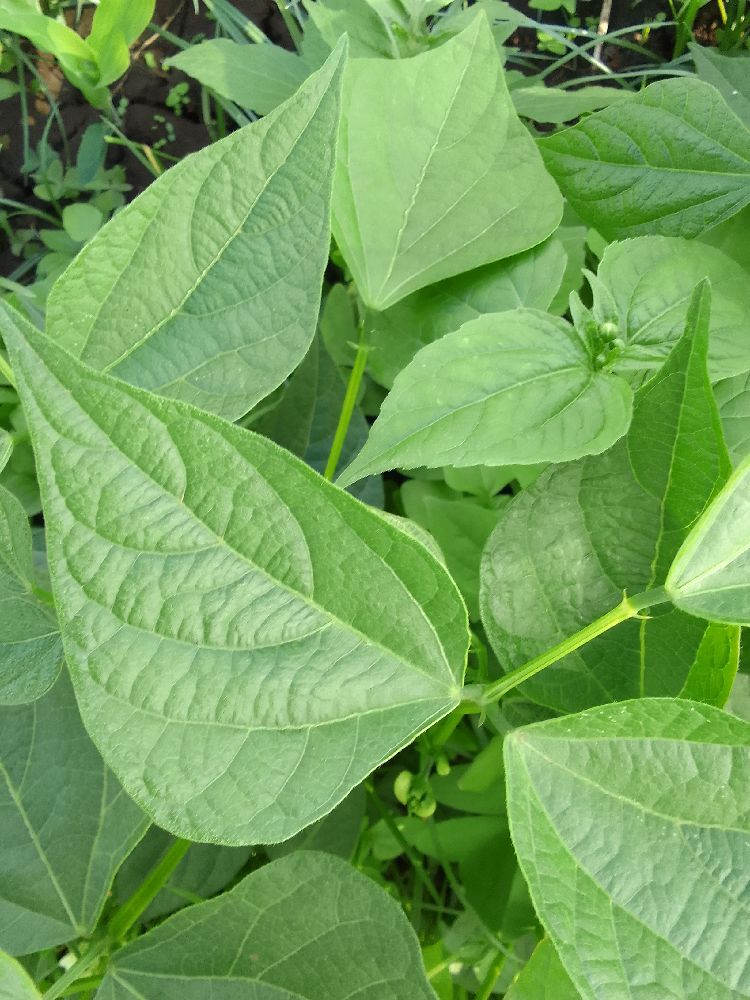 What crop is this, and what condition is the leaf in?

common bean, healthy
